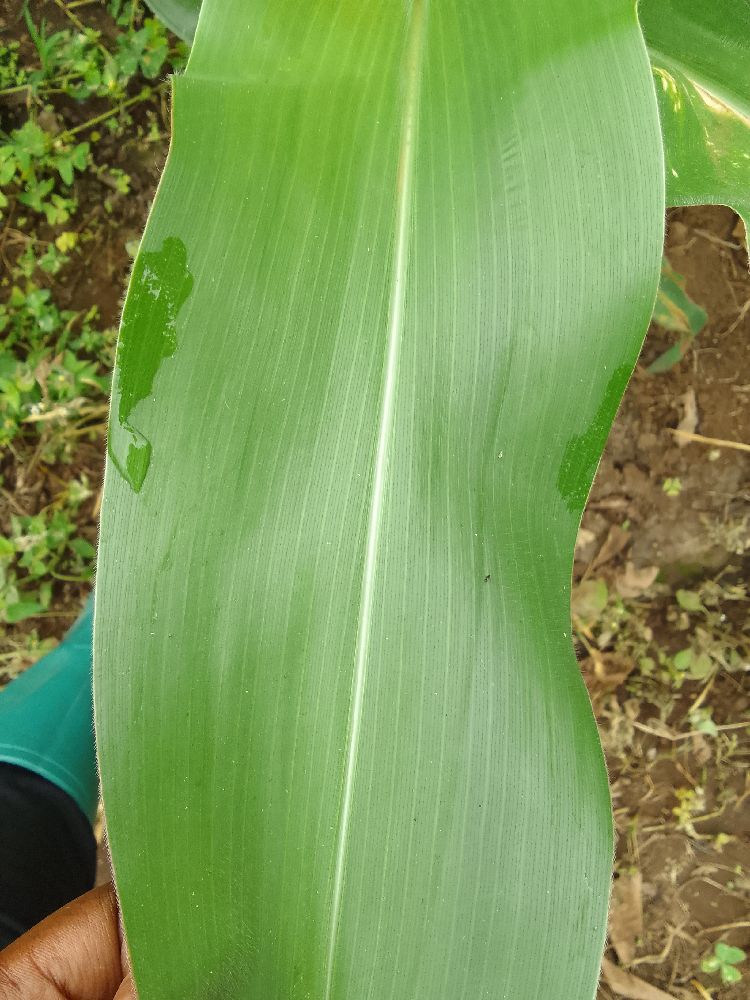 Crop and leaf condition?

maize, healthy
